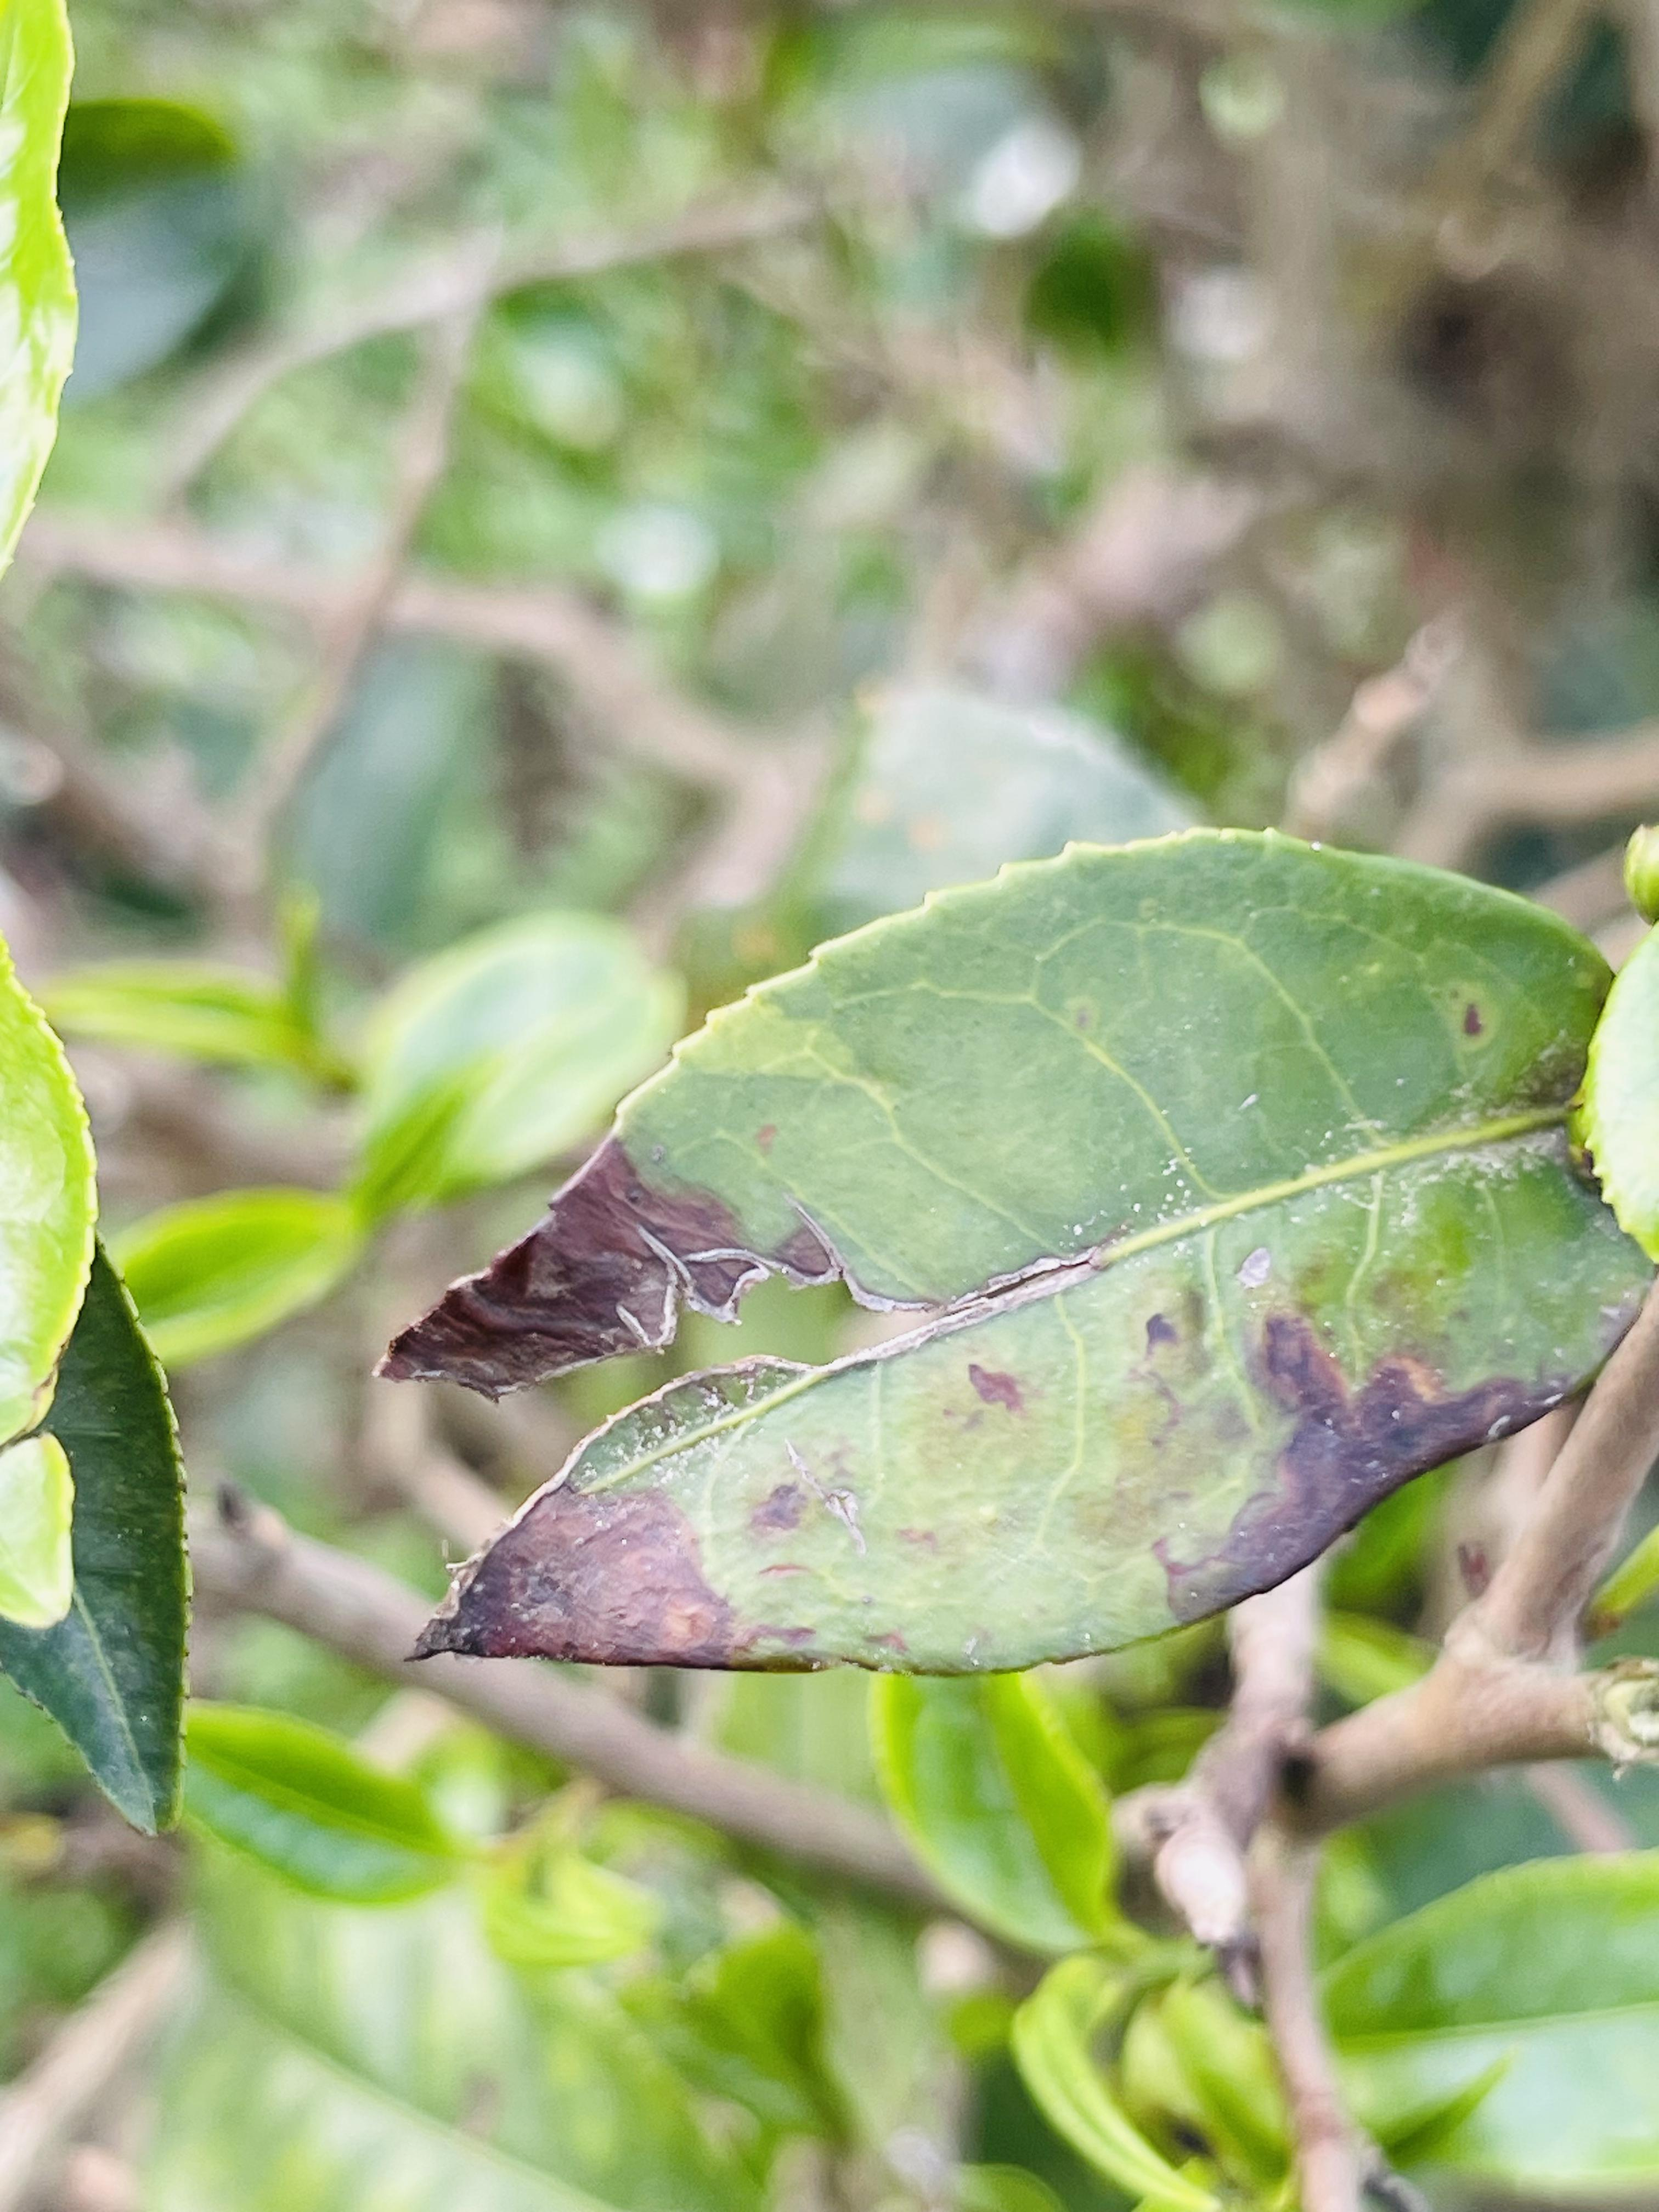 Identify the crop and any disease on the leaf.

tea, blight
